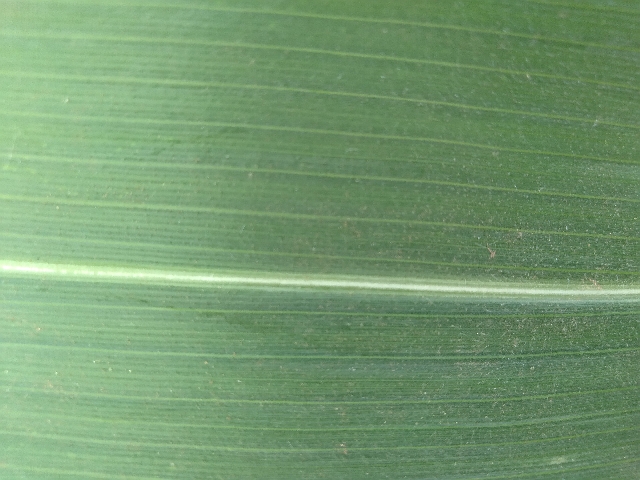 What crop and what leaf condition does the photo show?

maize, healthy
